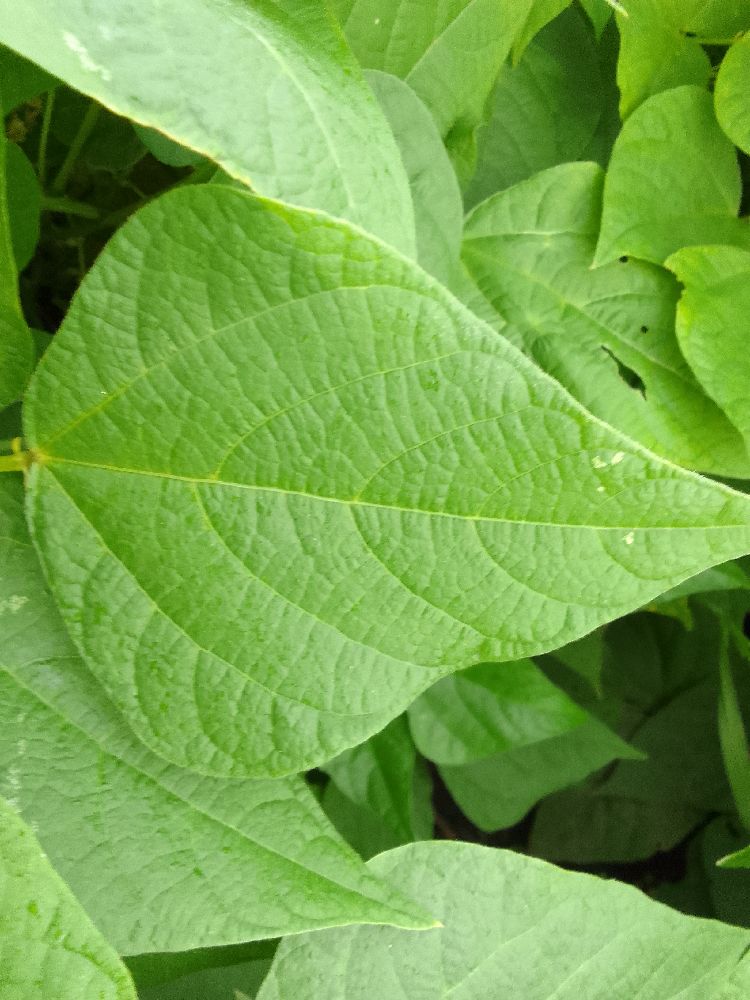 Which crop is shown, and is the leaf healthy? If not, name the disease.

common bean, healthy
